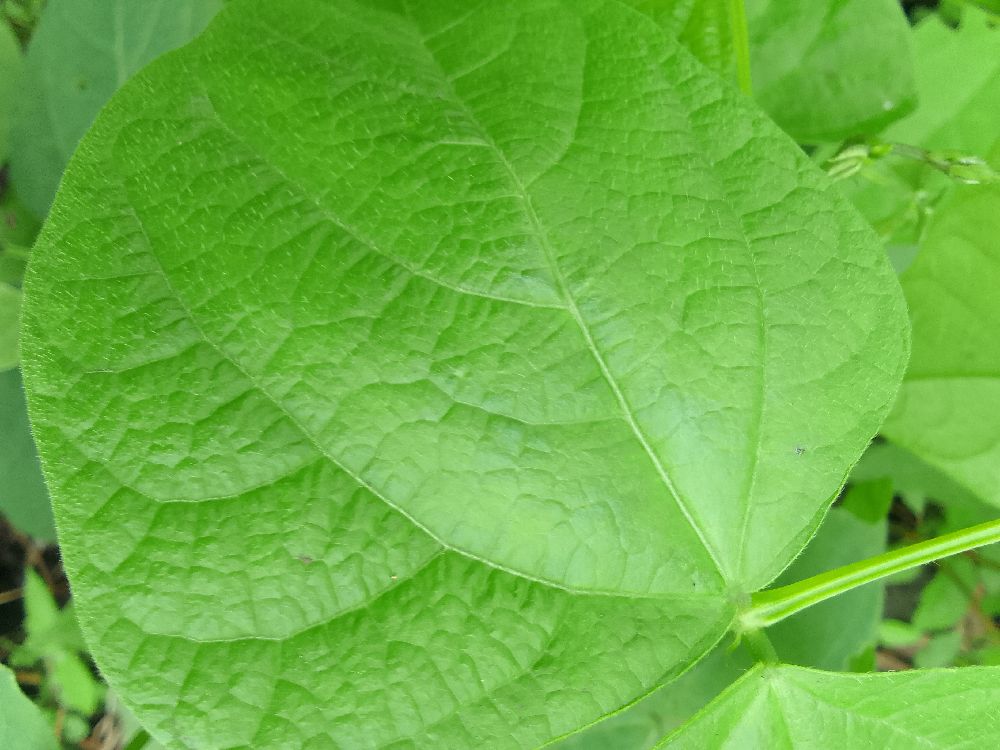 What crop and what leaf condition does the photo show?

common bean, healthy
